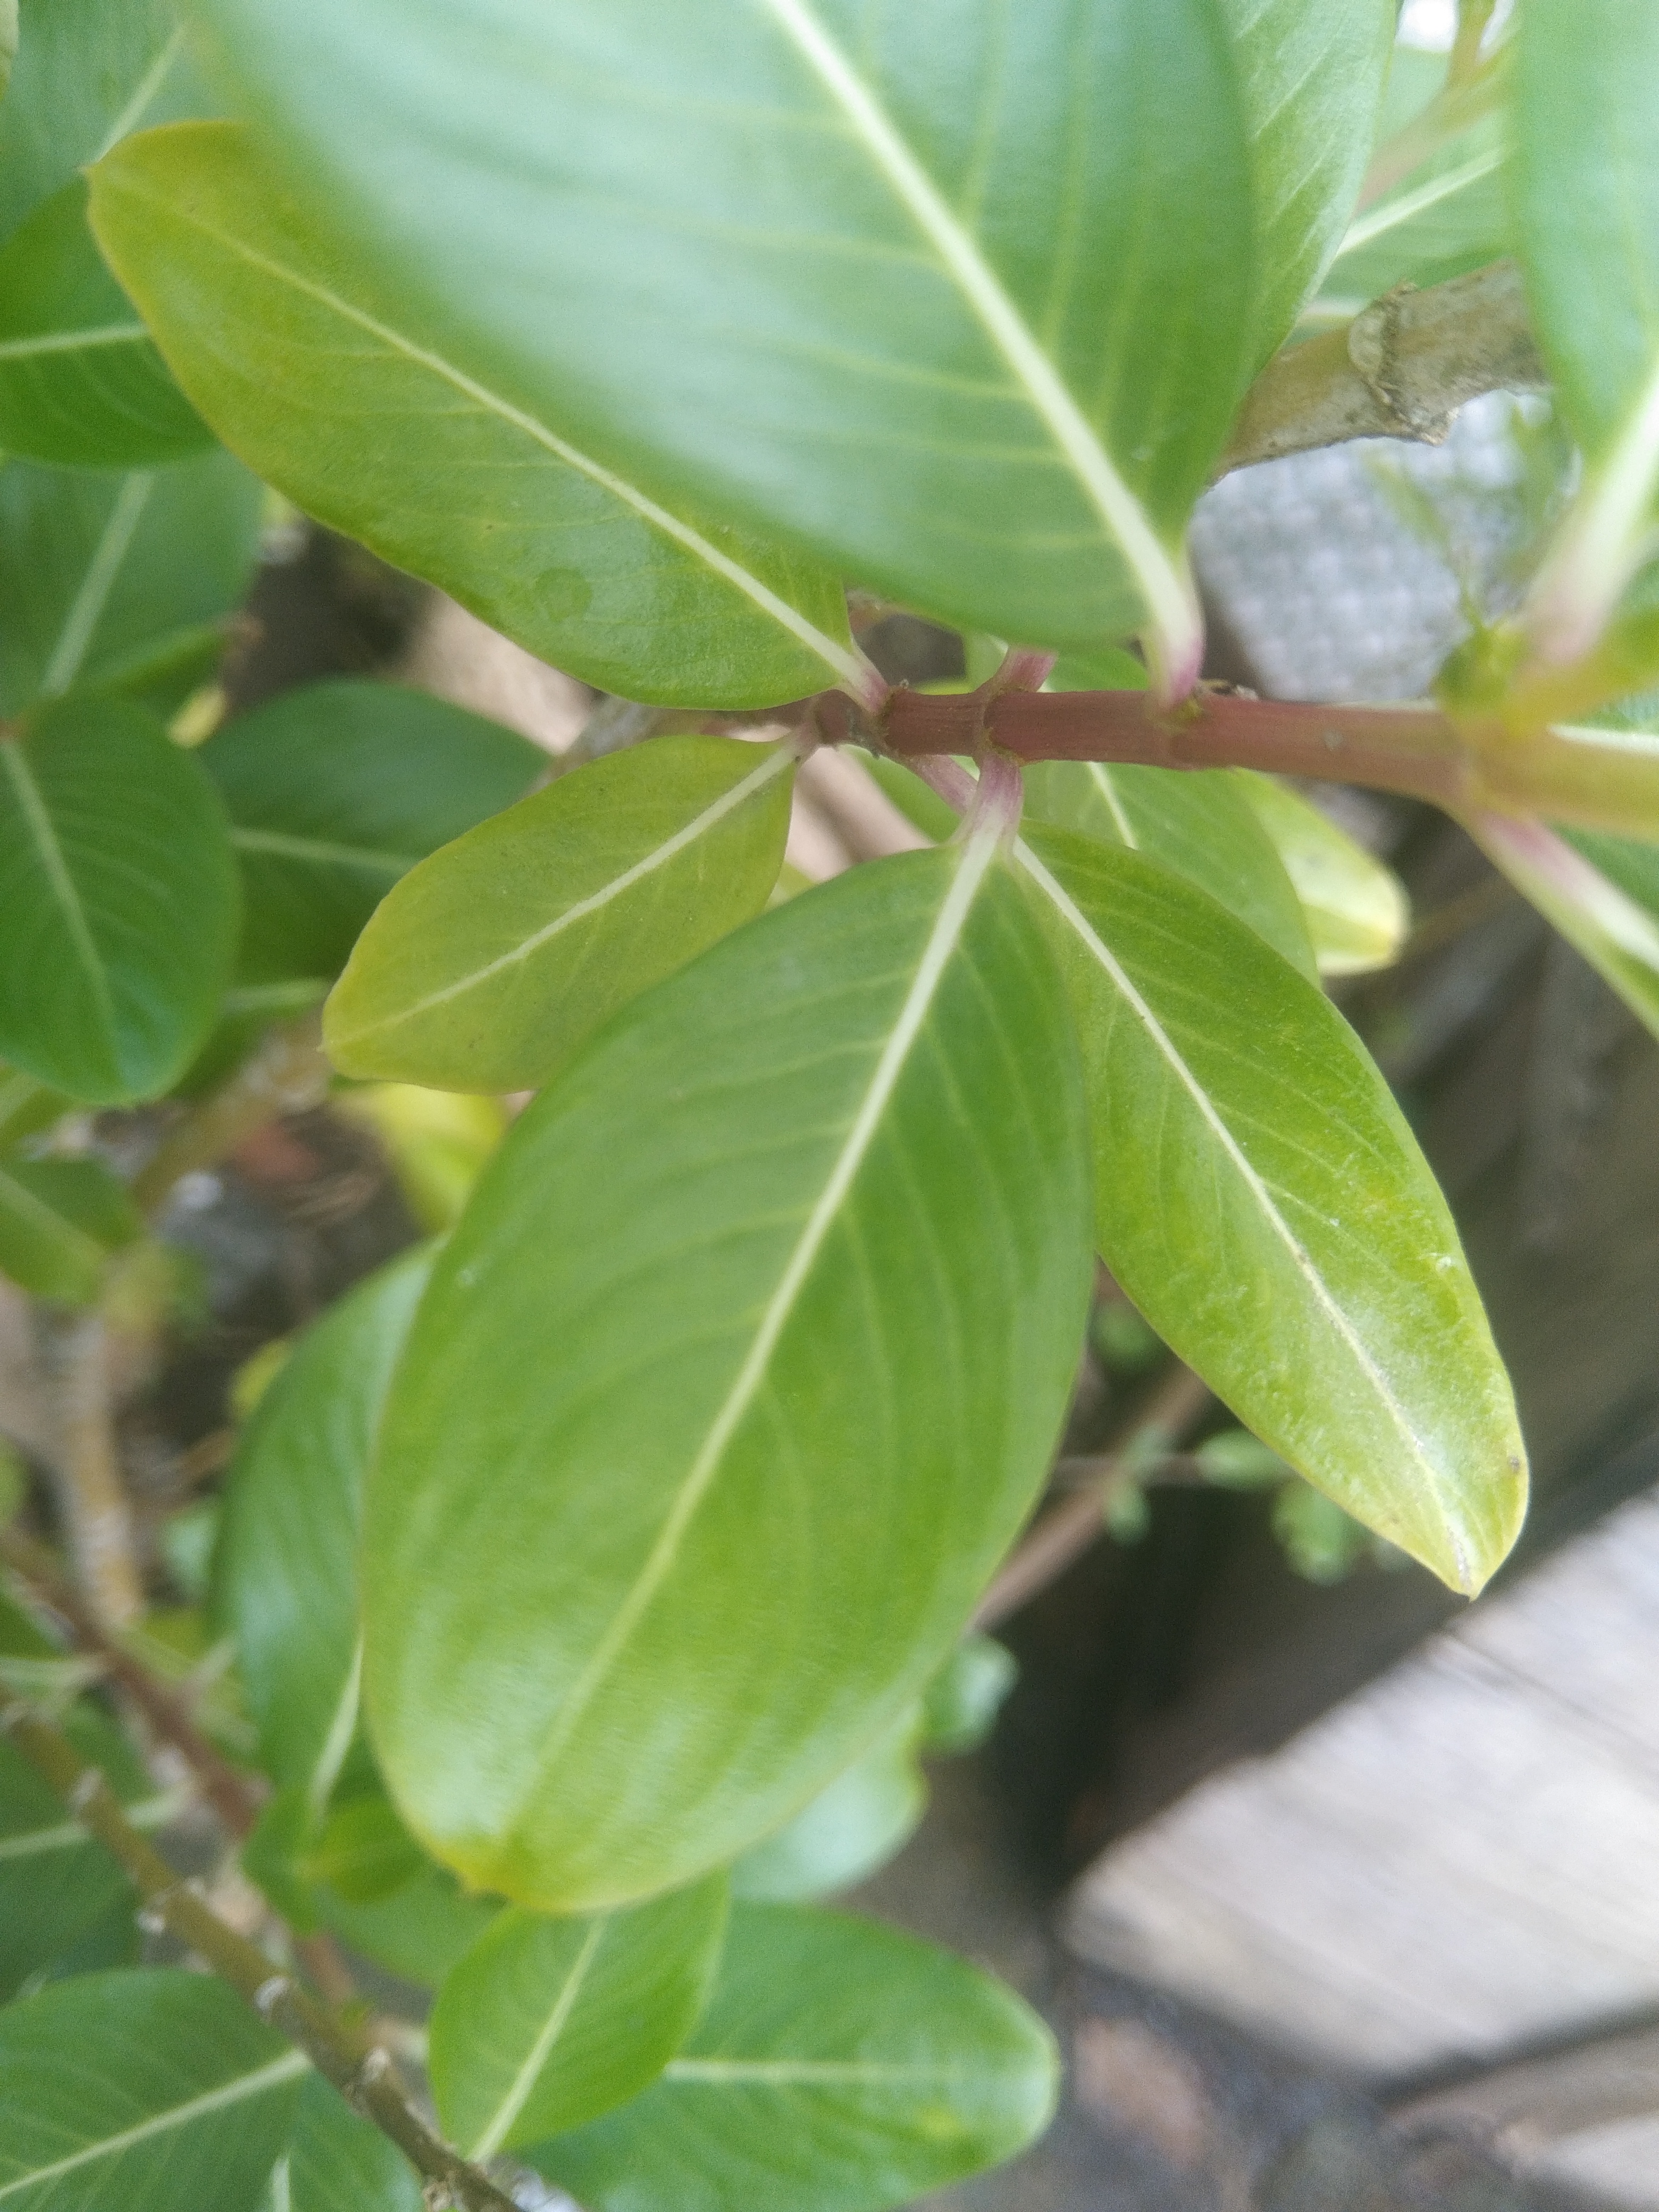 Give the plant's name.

rose periwinkle
